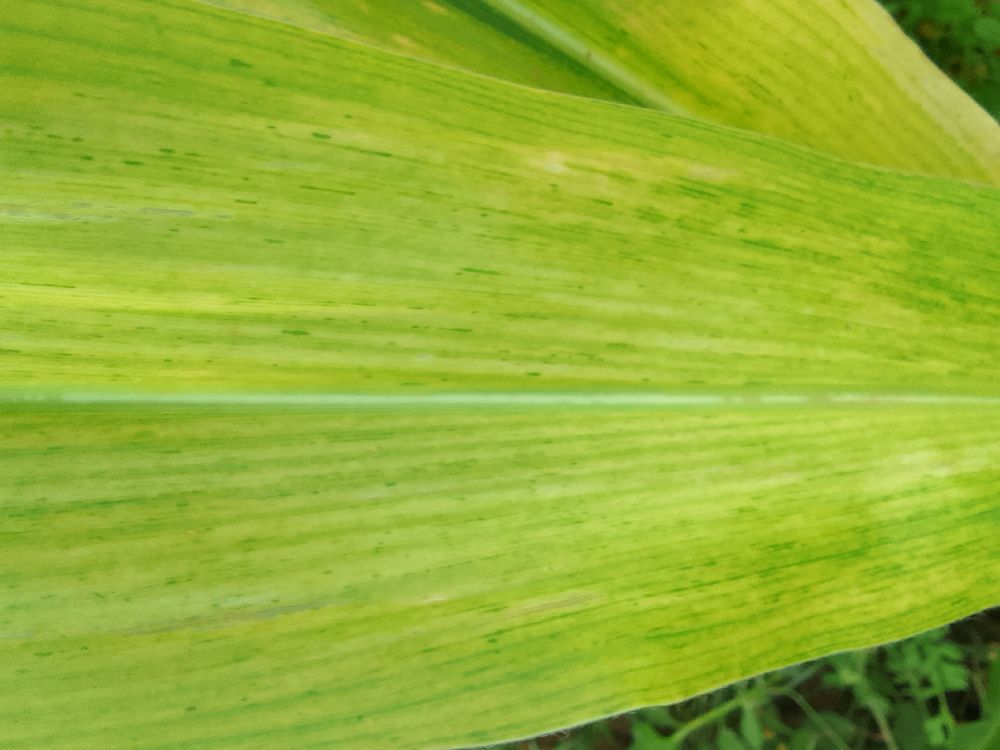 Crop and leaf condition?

maize, maize lethal necrosis
